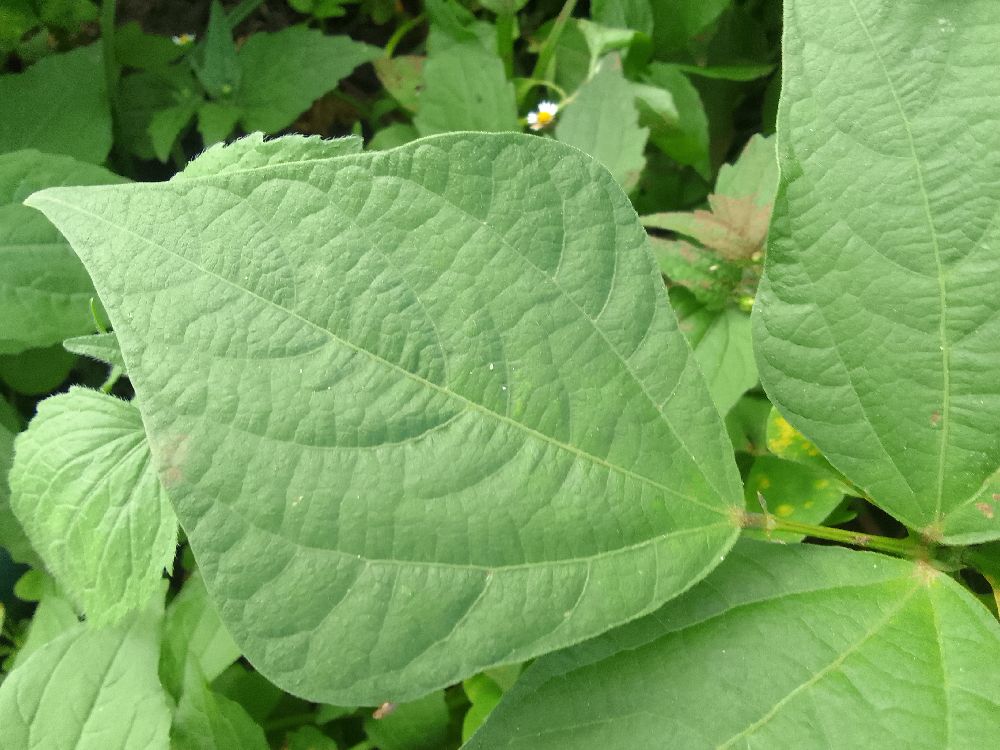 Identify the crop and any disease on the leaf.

common bean, healthy
